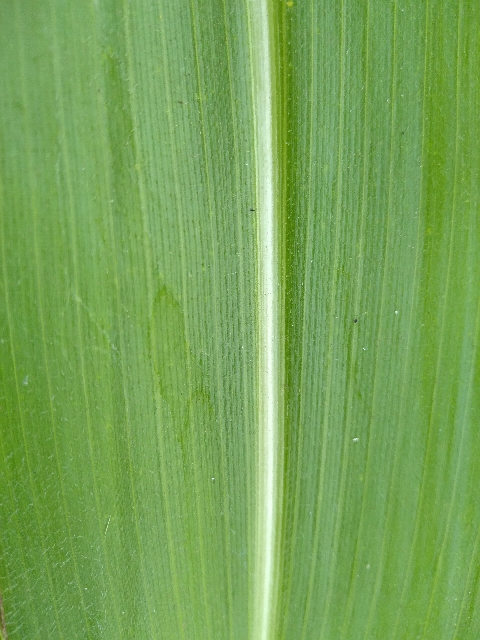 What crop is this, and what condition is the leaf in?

maize, healthy
